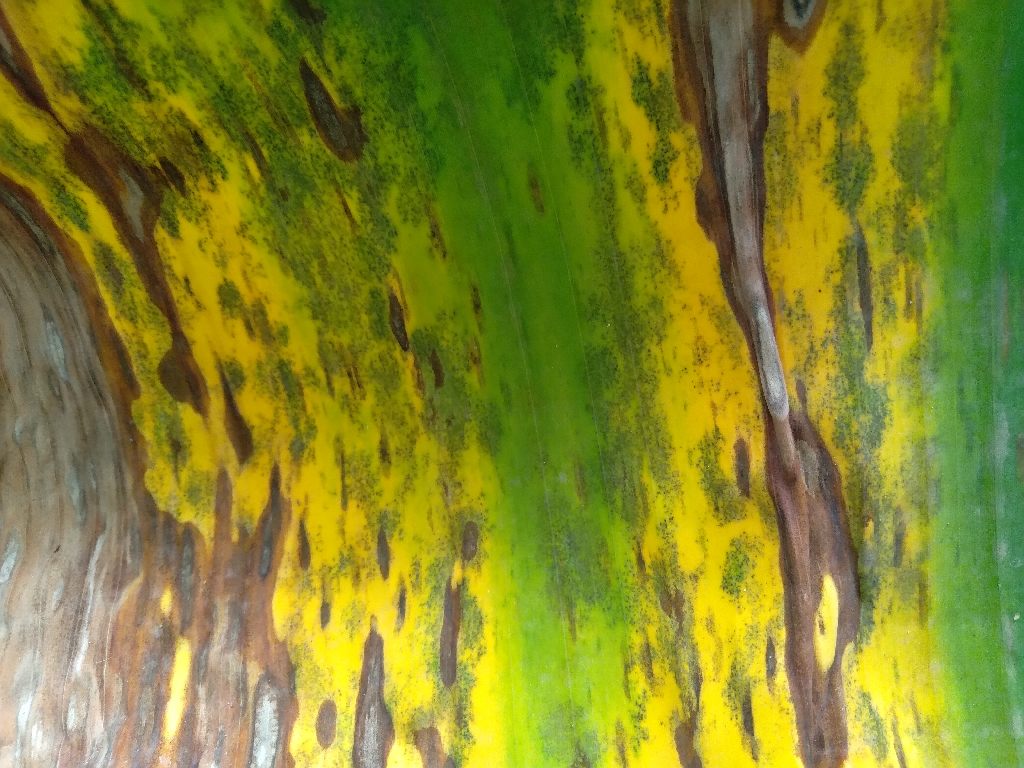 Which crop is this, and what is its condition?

banana, black sigatoka
